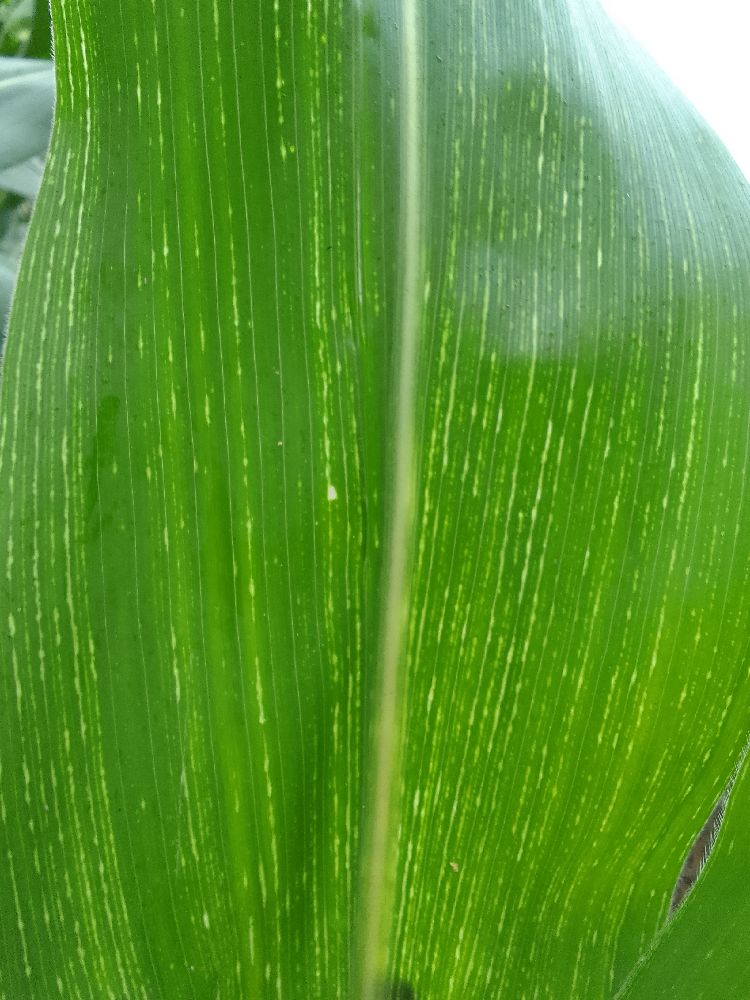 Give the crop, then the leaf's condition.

maize, maize streak virus
